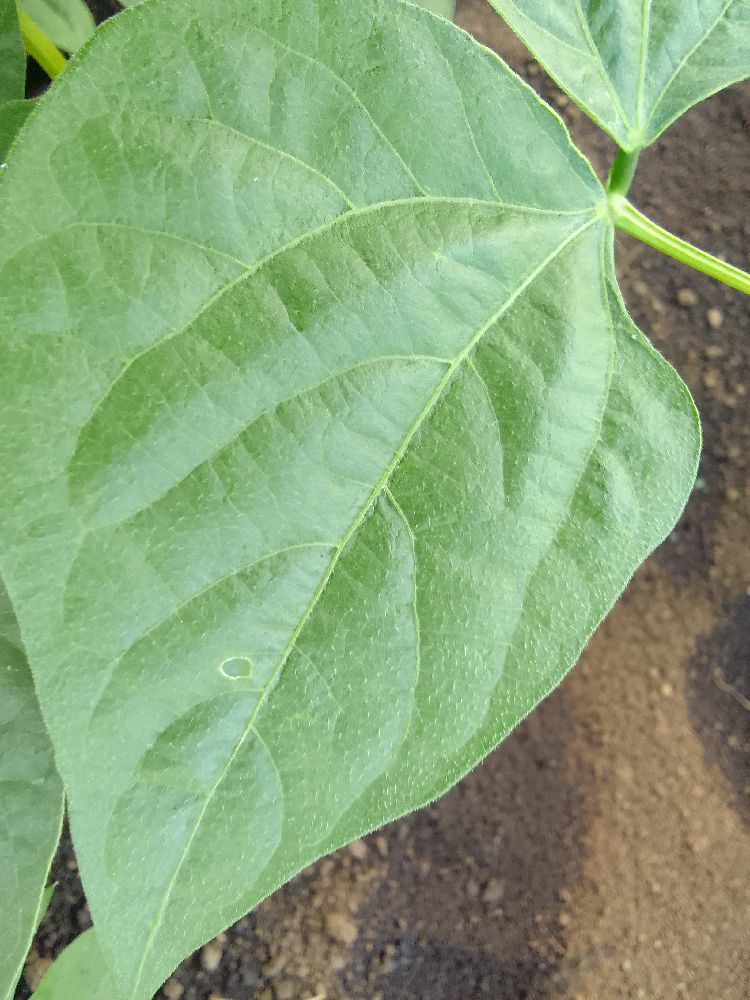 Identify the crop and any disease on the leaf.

common bean, healthy
